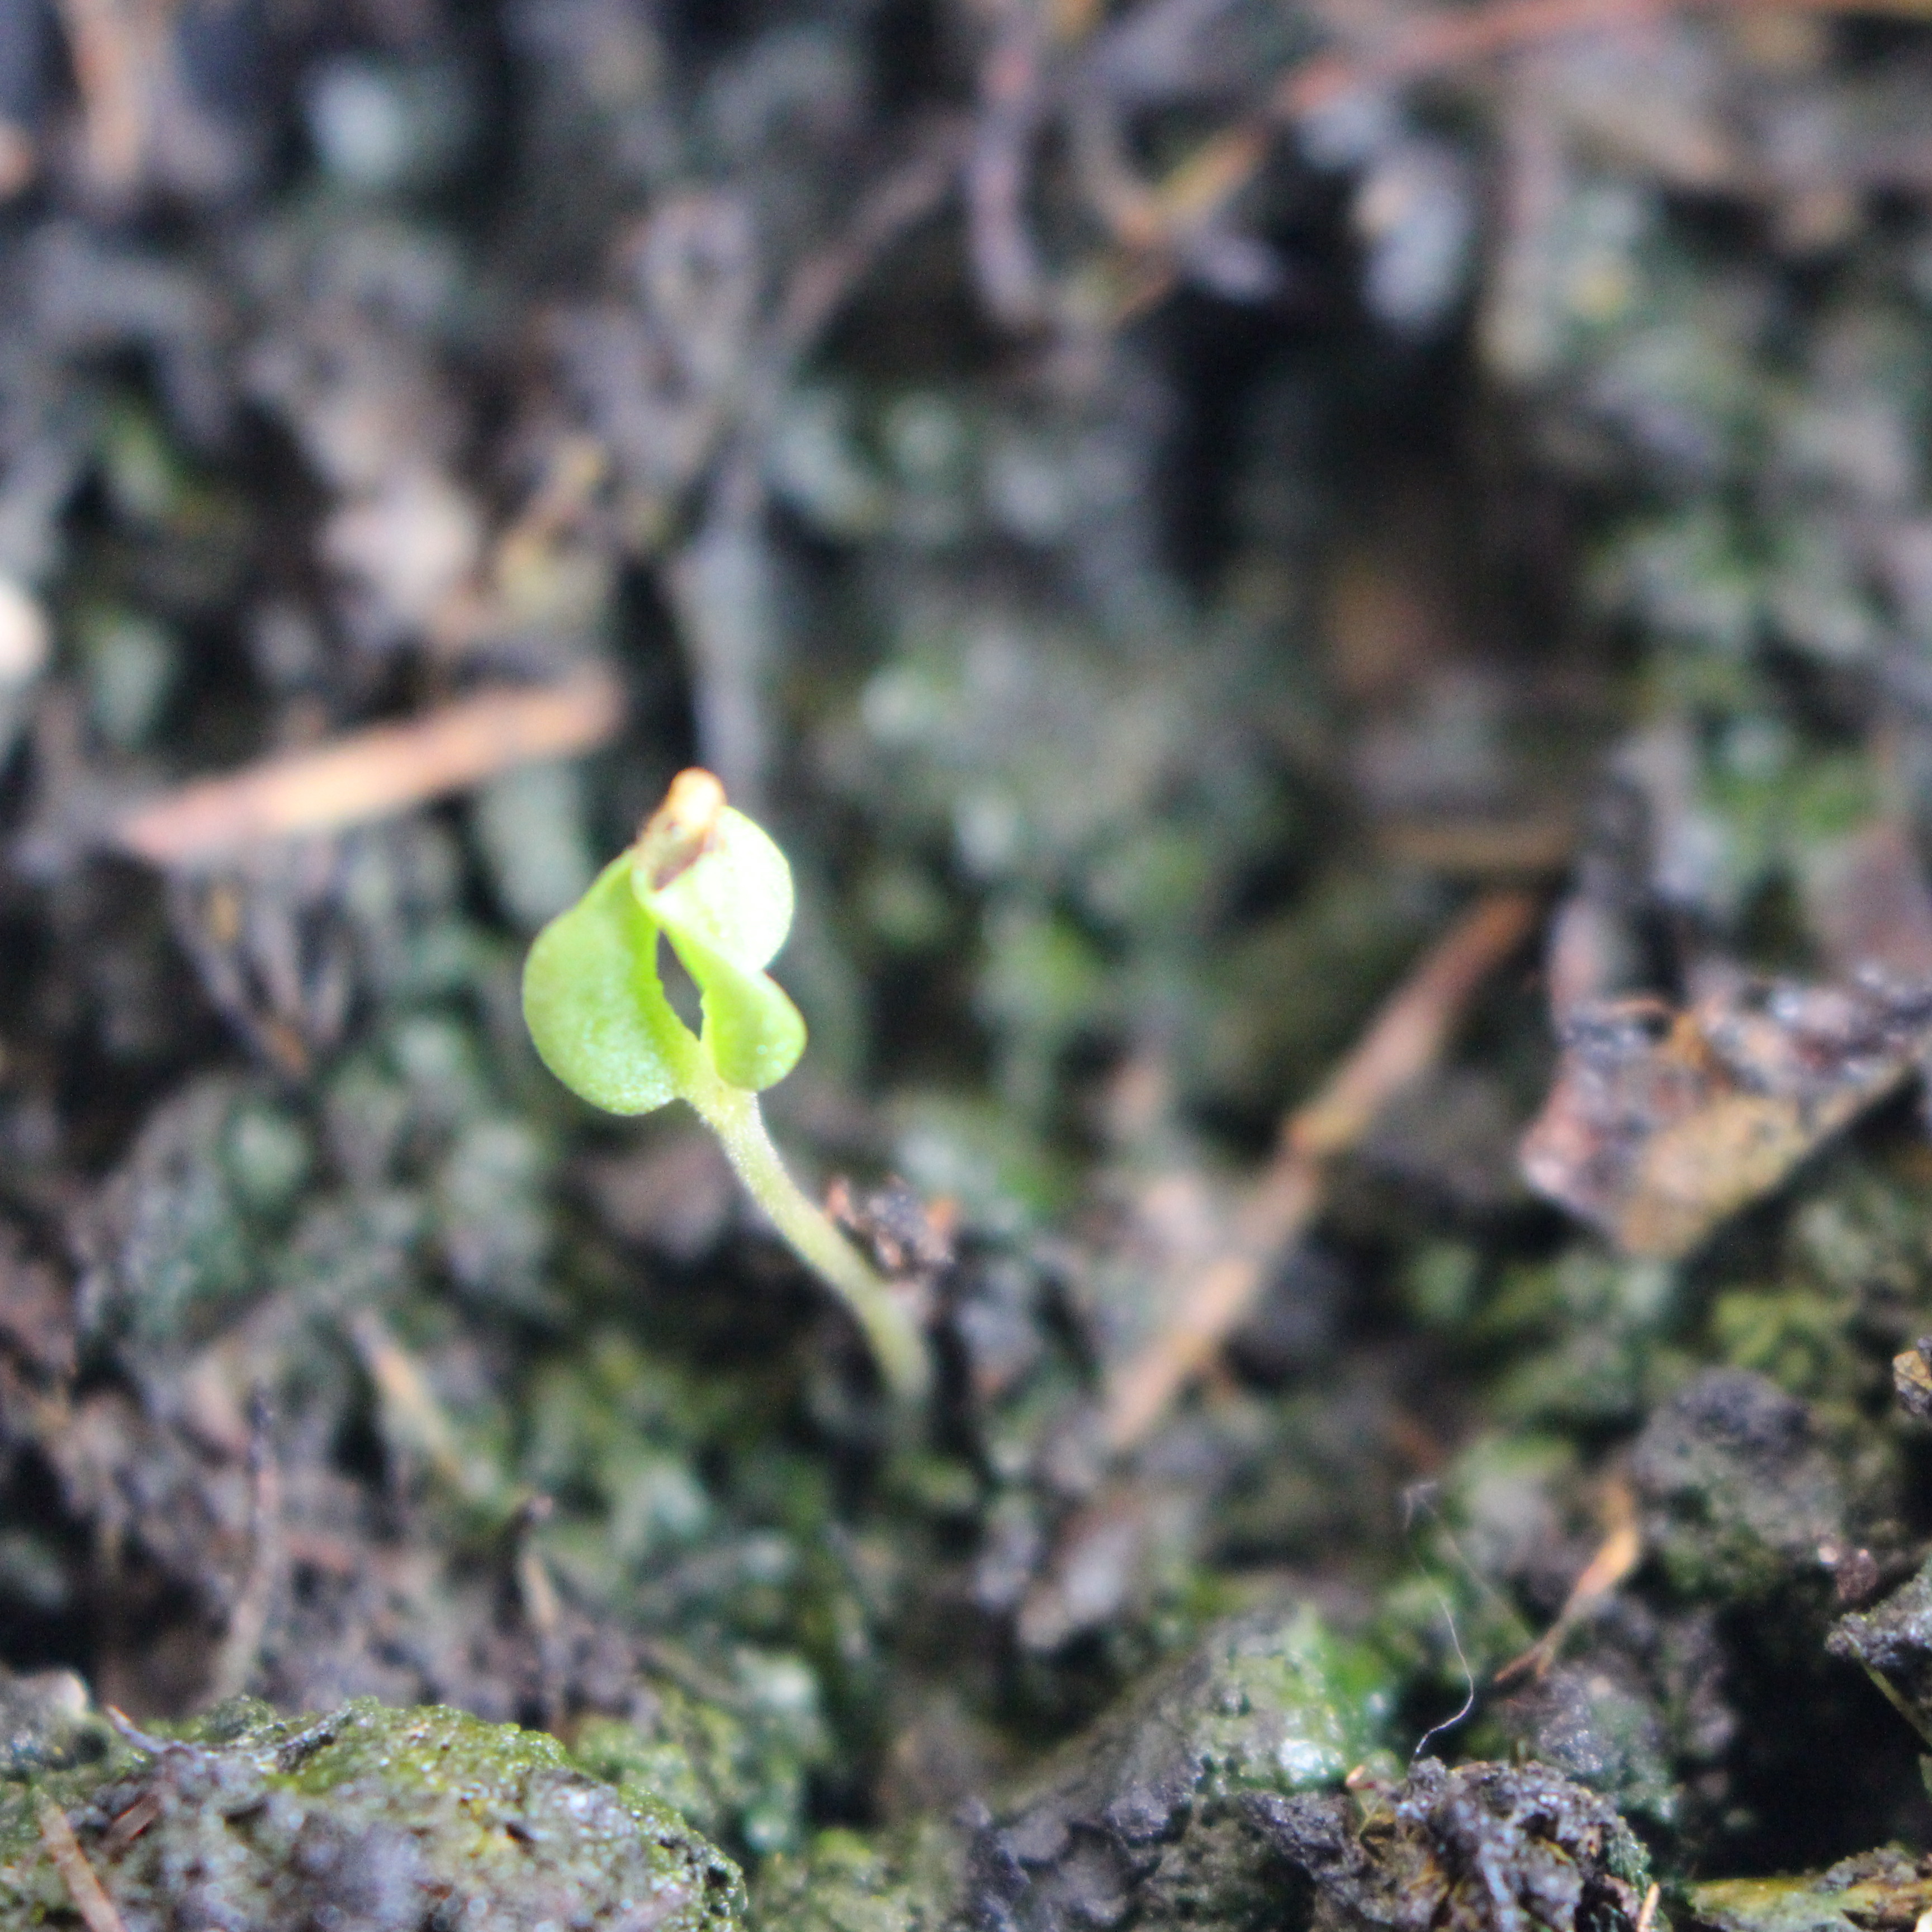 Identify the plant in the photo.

Veronica persica
